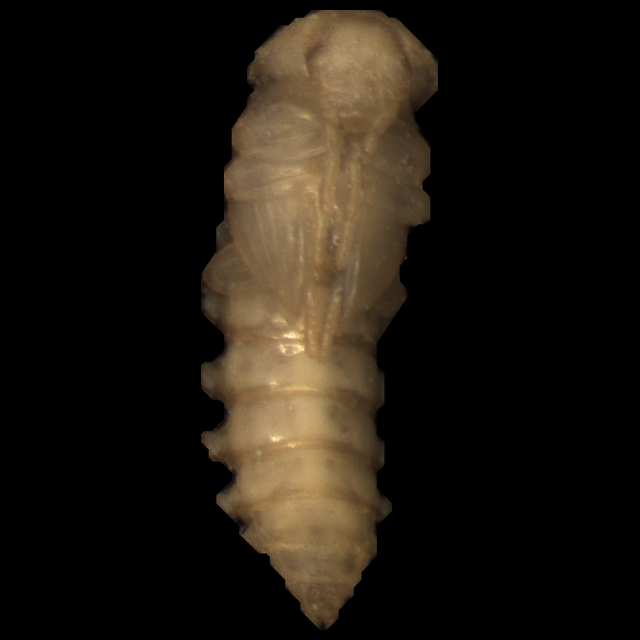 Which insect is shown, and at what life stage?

mealworm pupa
